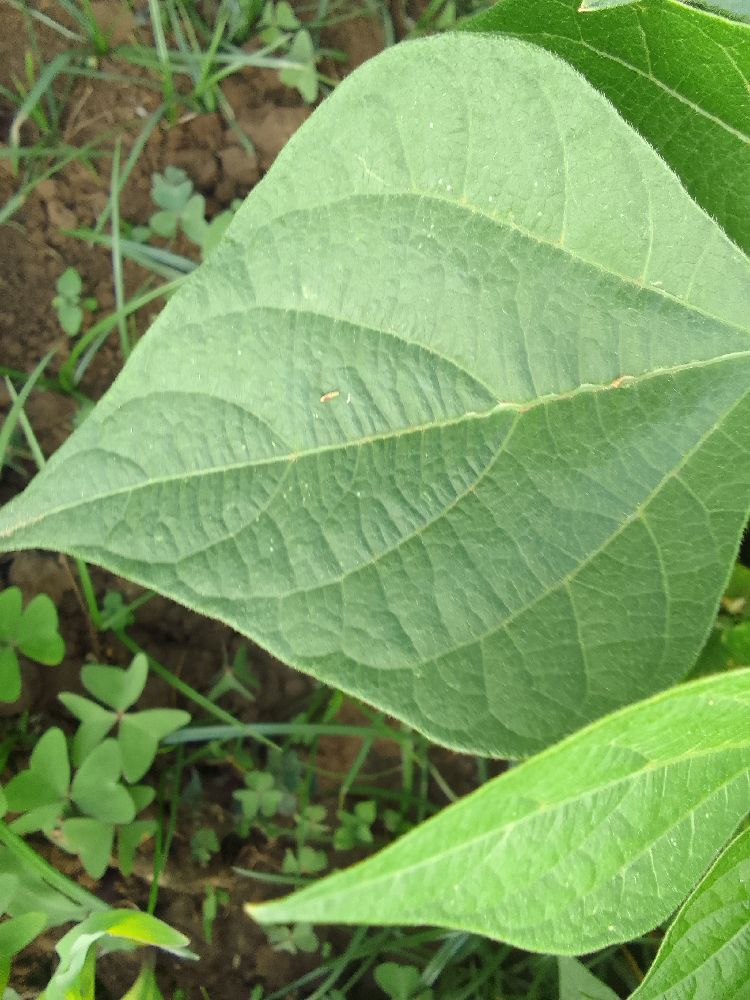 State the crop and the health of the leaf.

common bean, healthy
